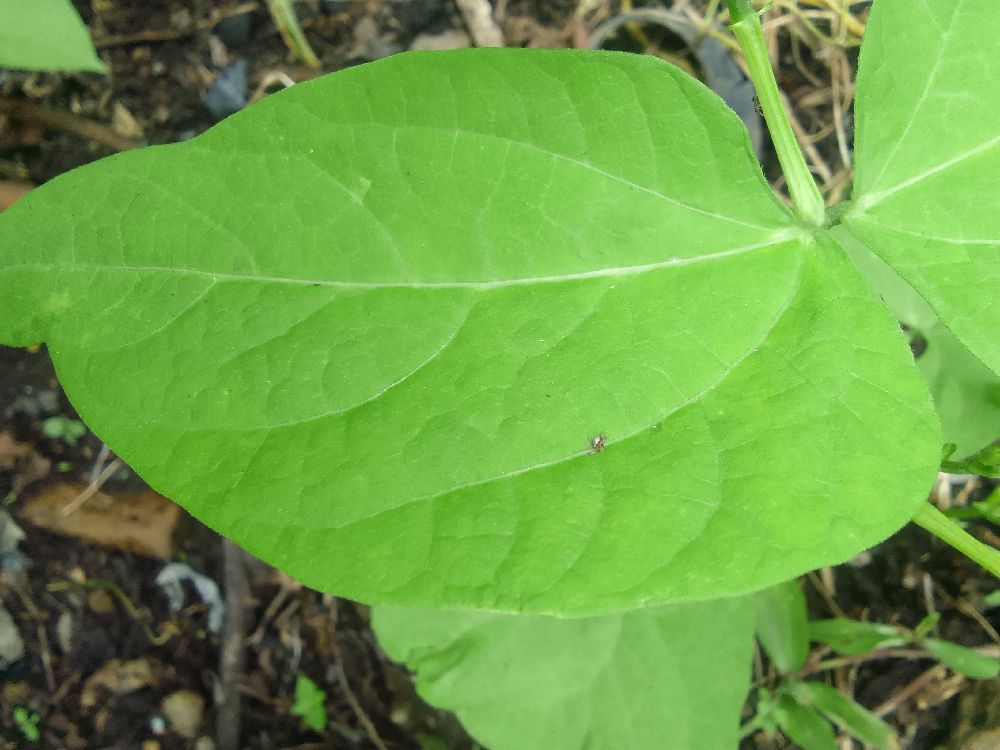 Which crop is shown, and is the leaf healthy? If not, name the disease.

common bean, healthy
